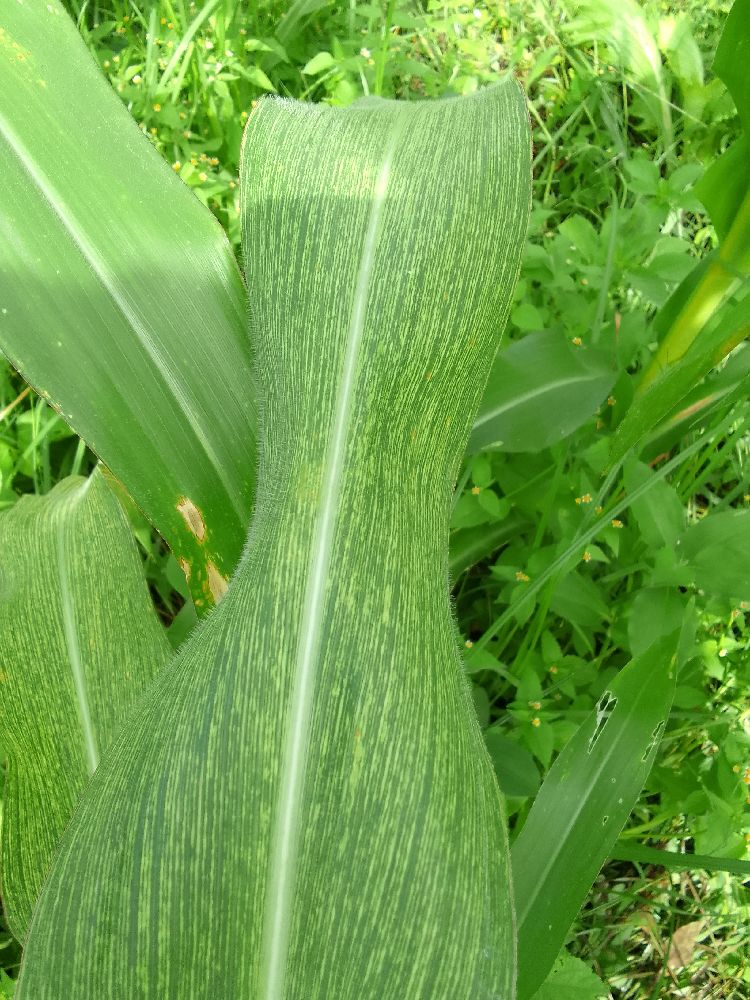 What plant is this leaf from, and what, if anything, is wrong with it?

maize, maize streak virus
